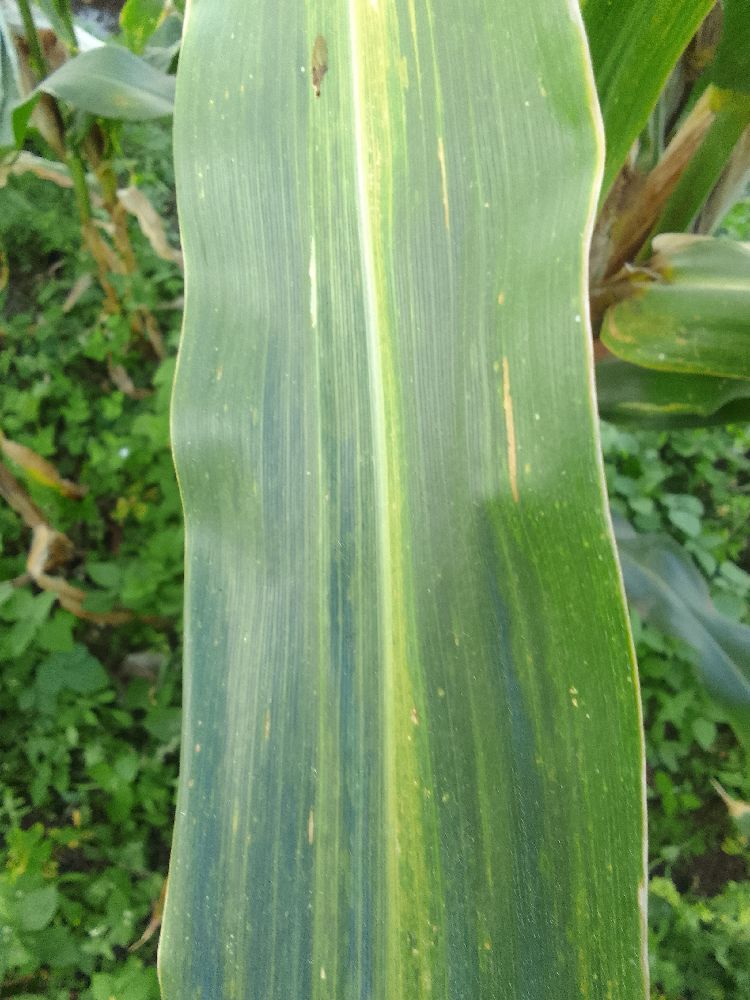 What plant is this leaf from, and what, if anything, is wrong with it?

maize, maize lethal necrosis
